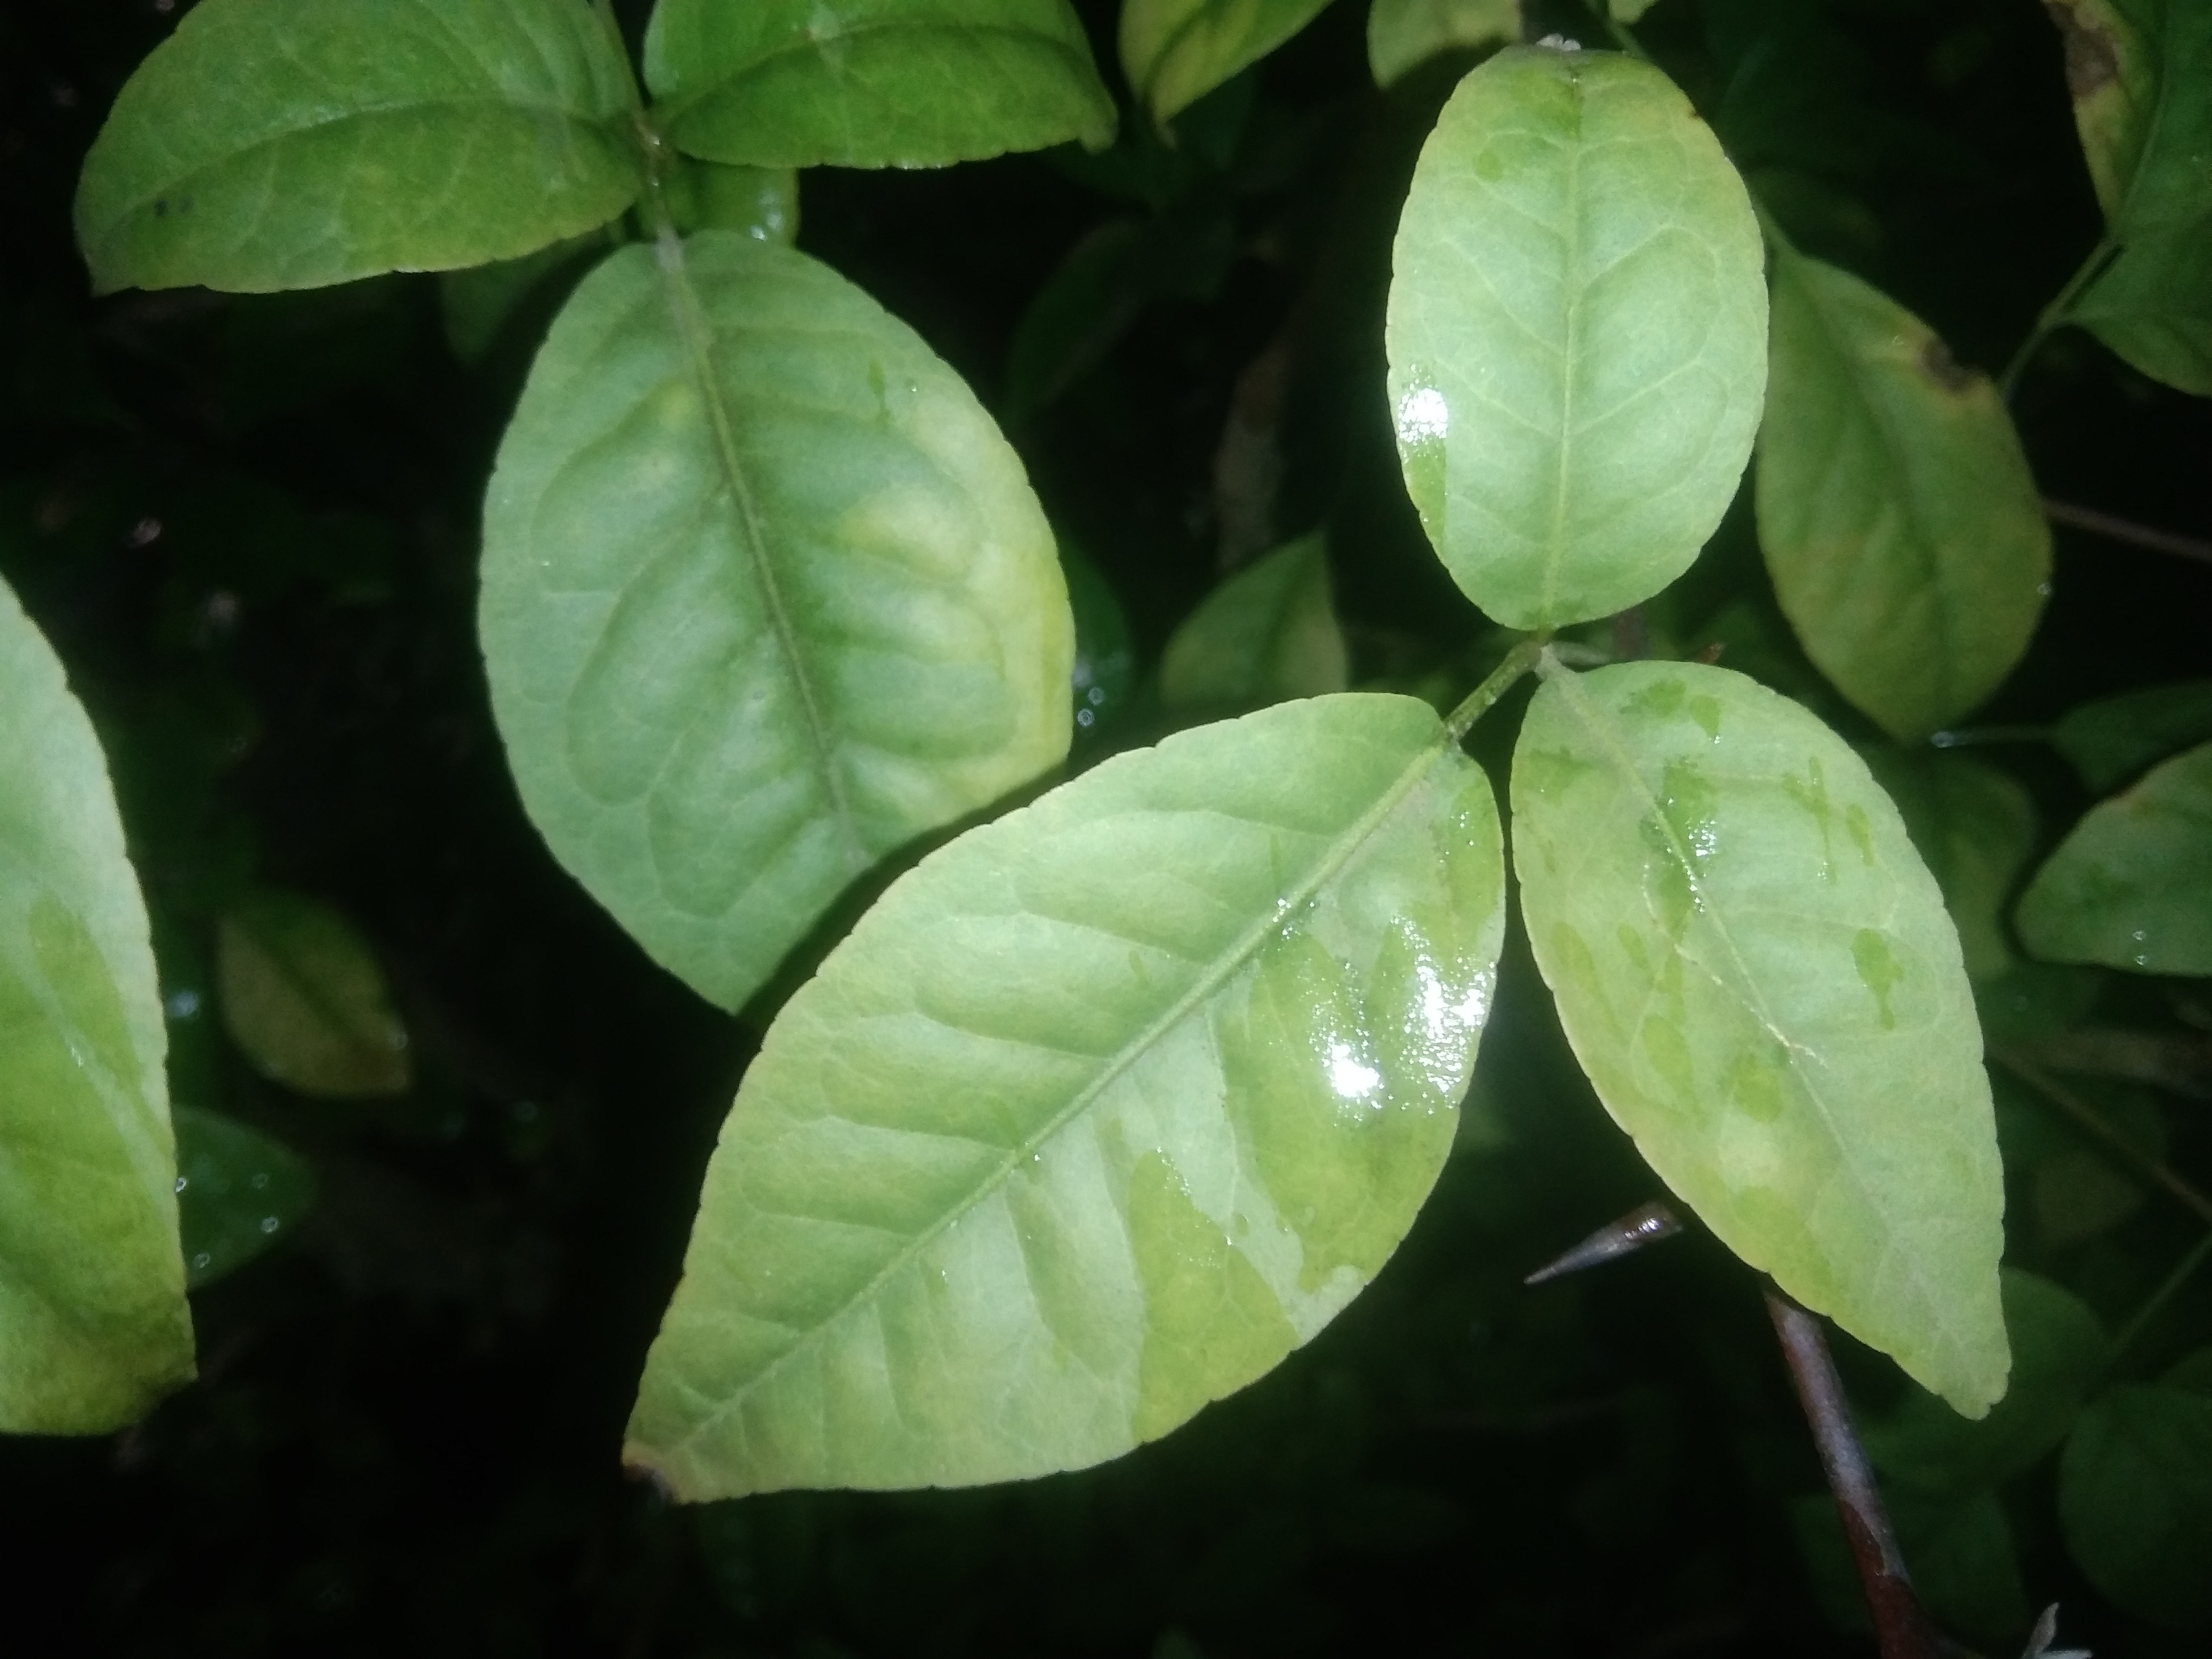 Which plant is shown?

wood apple
